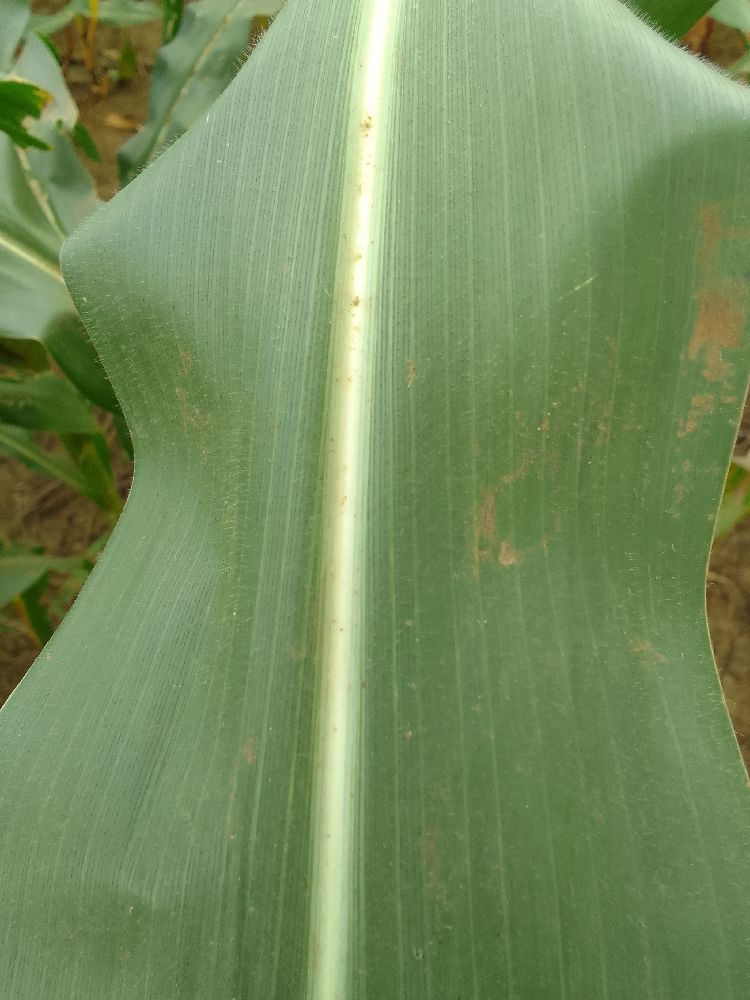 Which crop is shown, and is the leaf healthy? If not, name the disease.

maize, healthy
